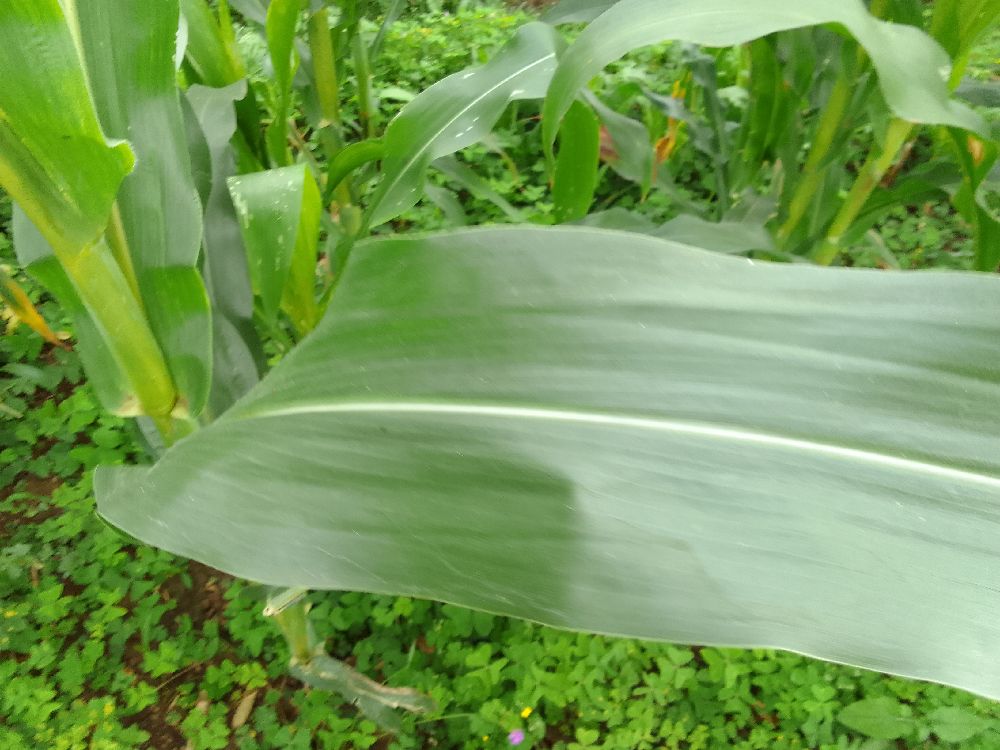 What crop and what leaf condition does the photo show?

maize, healthy
